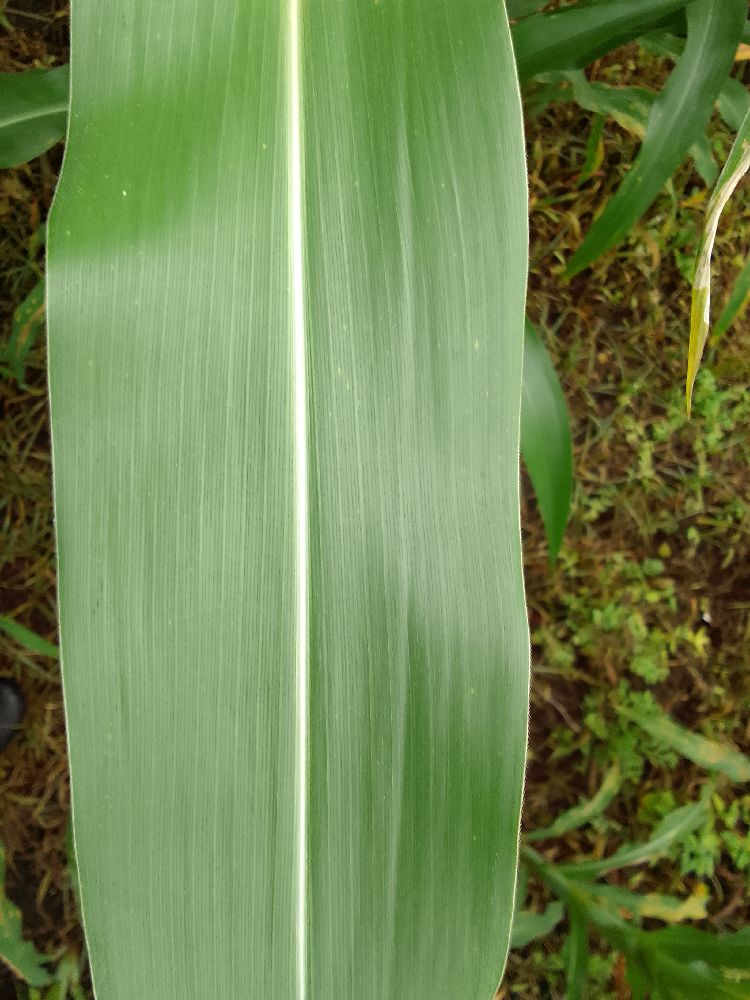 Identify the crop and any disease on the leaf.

maize, healthy
